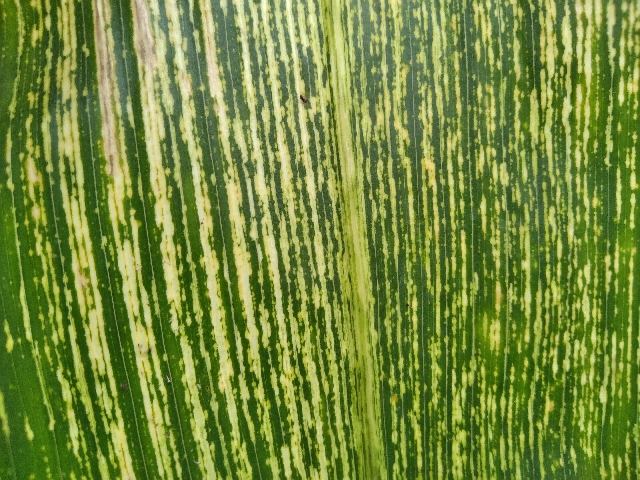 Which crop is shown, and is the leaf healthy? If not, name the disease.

maize, maize streak virus
